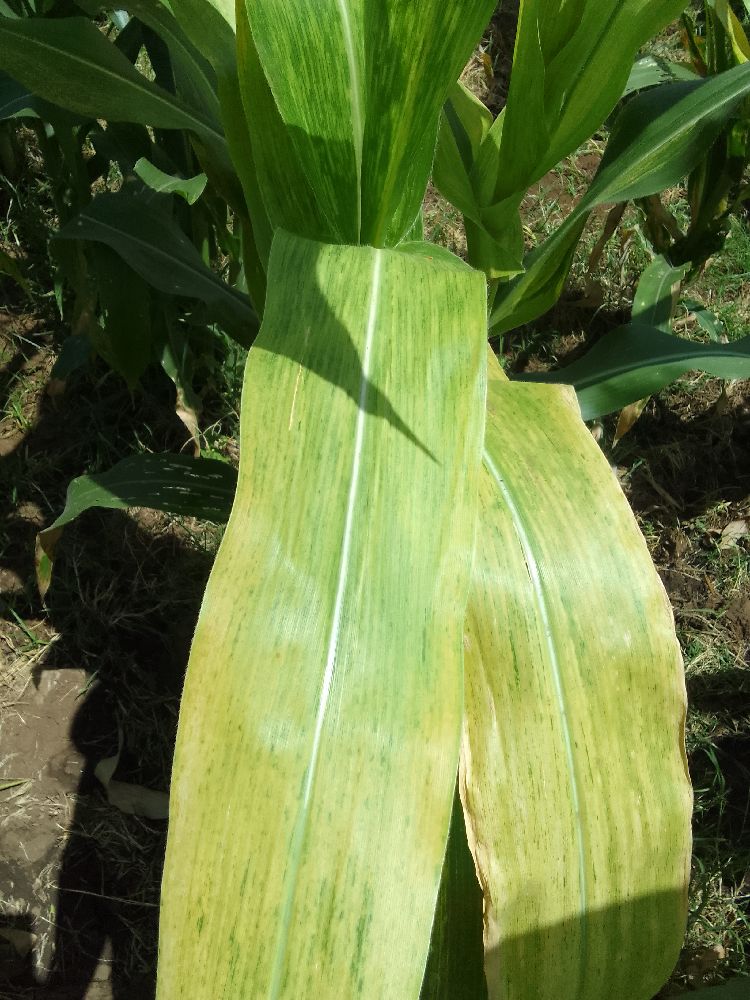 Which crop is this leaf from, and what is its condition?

maize, maize lethal necrosis
